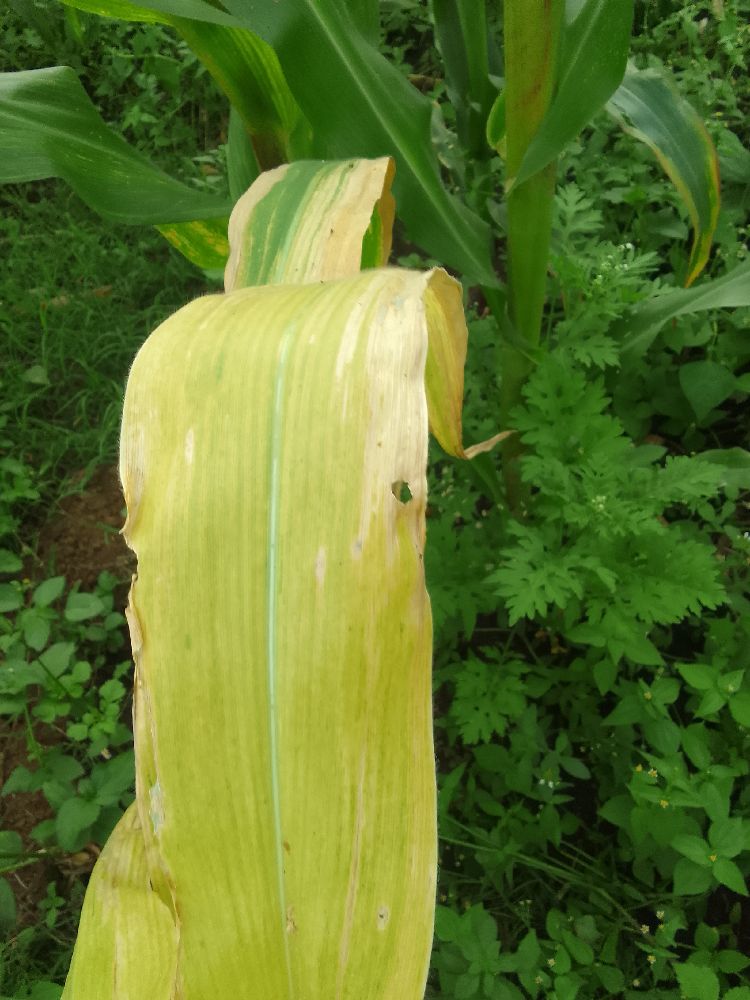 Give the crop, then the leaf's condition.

maize, maize lethal necrosis
